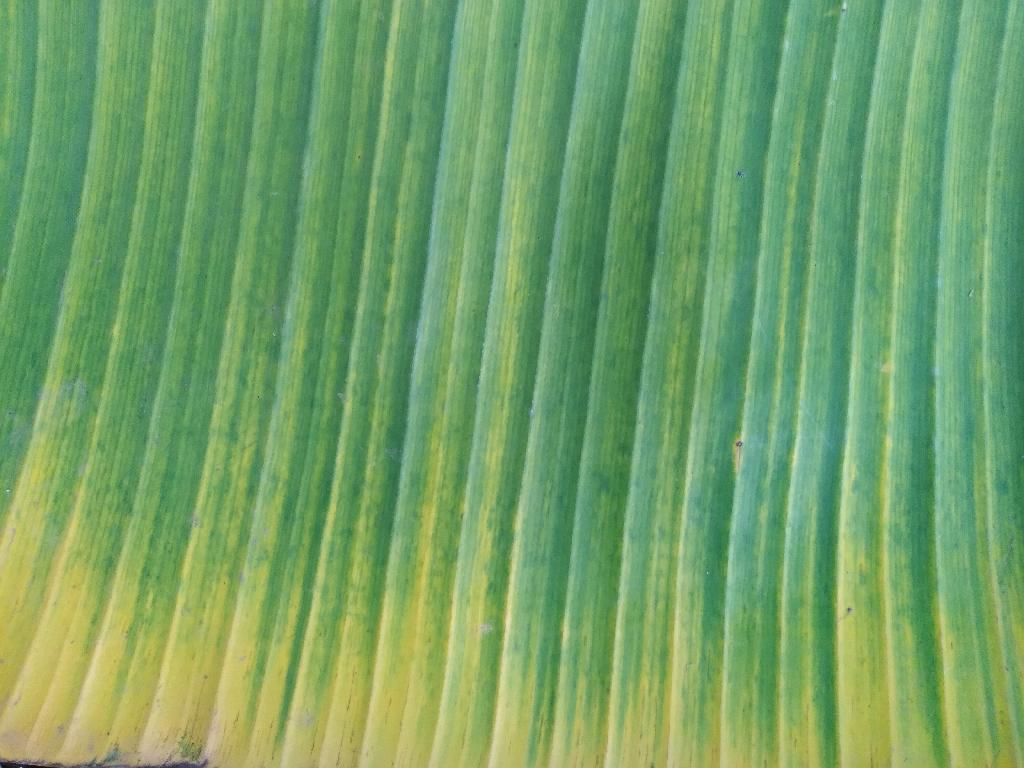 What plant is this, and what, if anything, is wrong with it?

banana, fusarium wilt race 1
